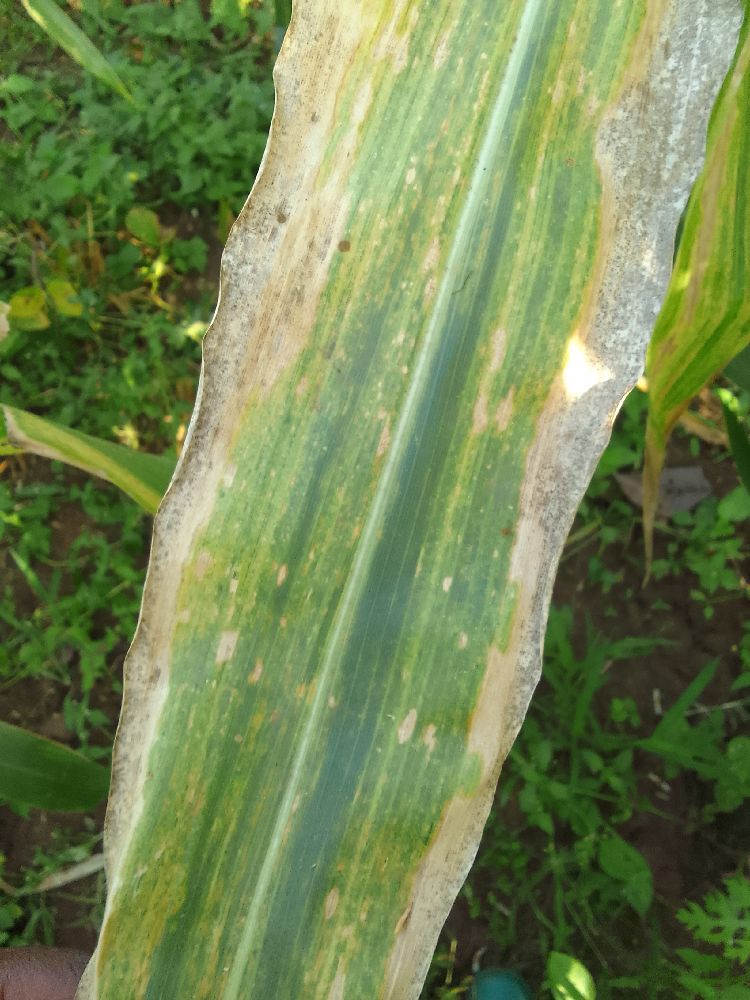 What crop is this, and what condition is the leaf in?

maize, maize lethal necrosis
